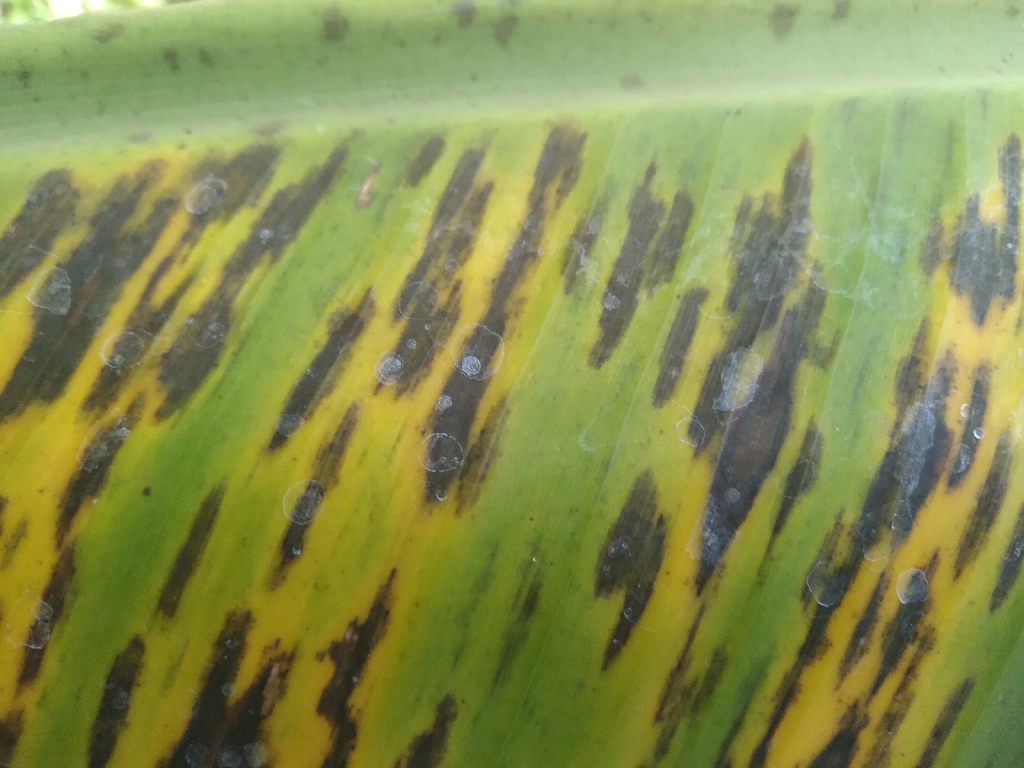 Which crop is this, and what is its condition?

banana, black sigatoka
